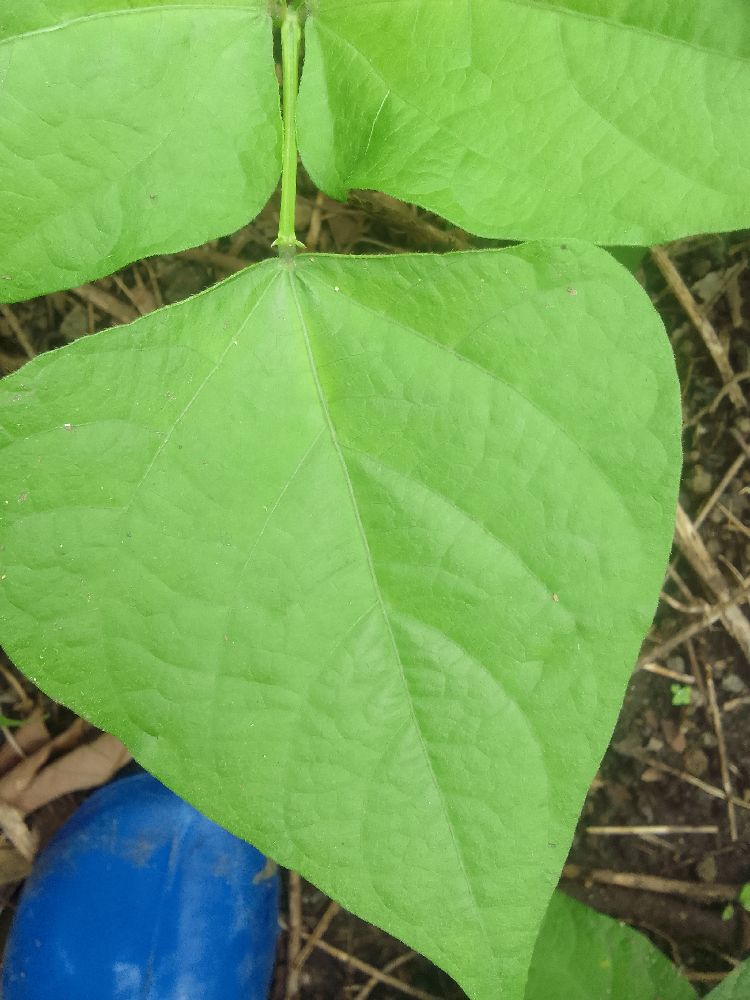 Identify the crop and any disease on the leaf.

common bean, healthy
